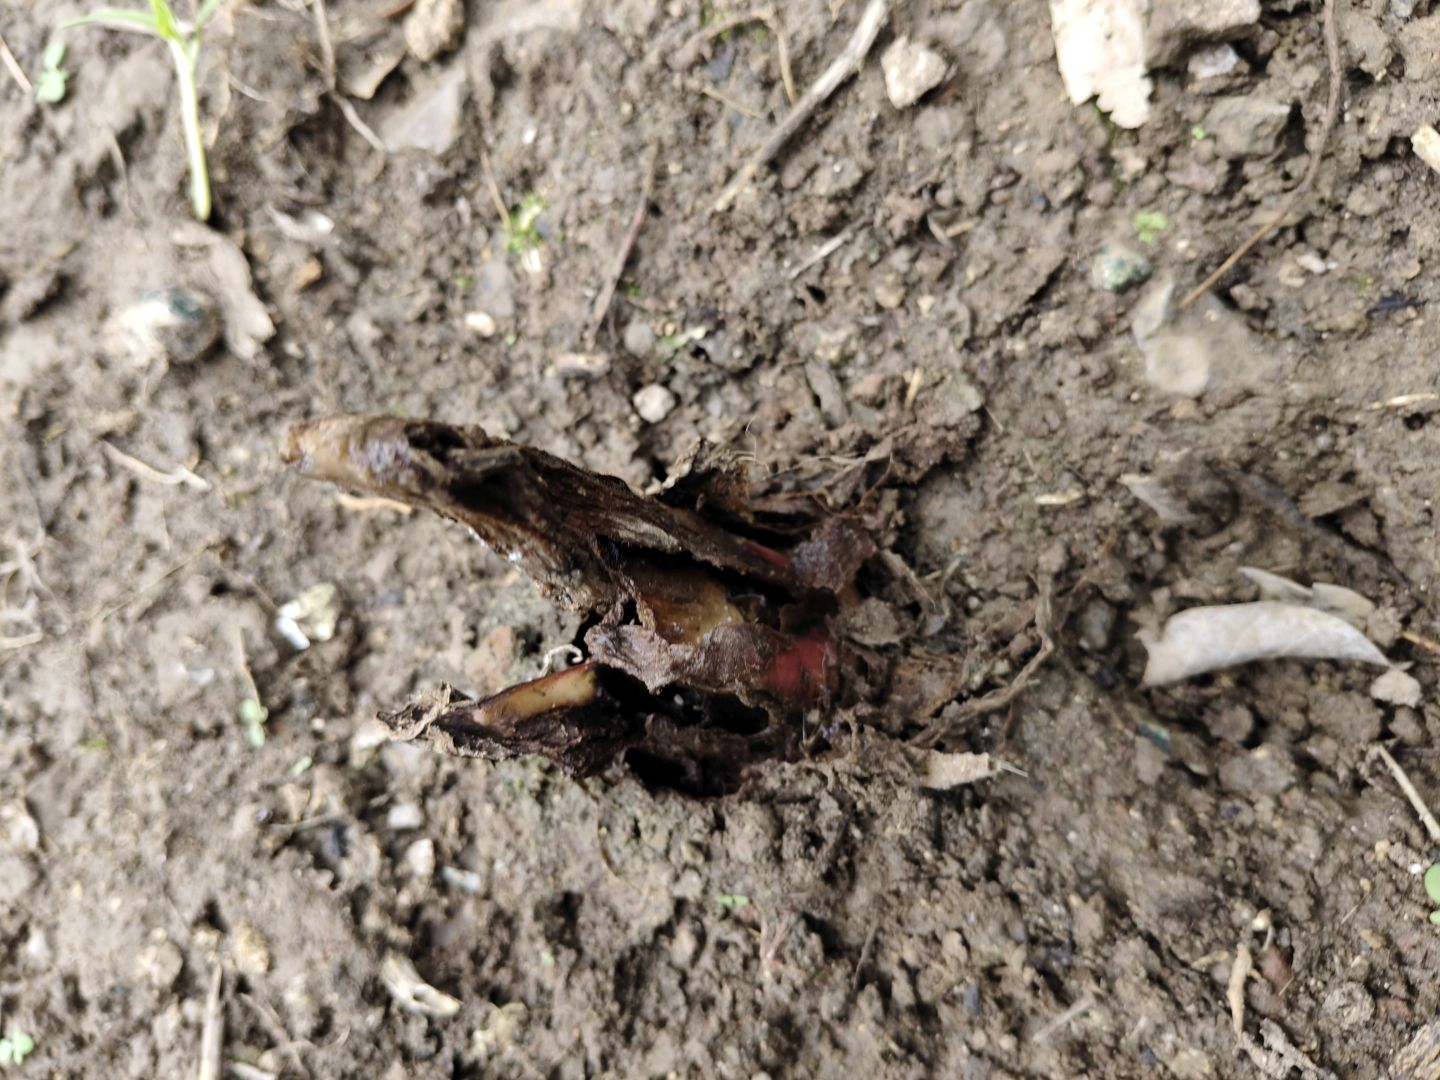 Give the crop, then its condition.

taro, root rot
